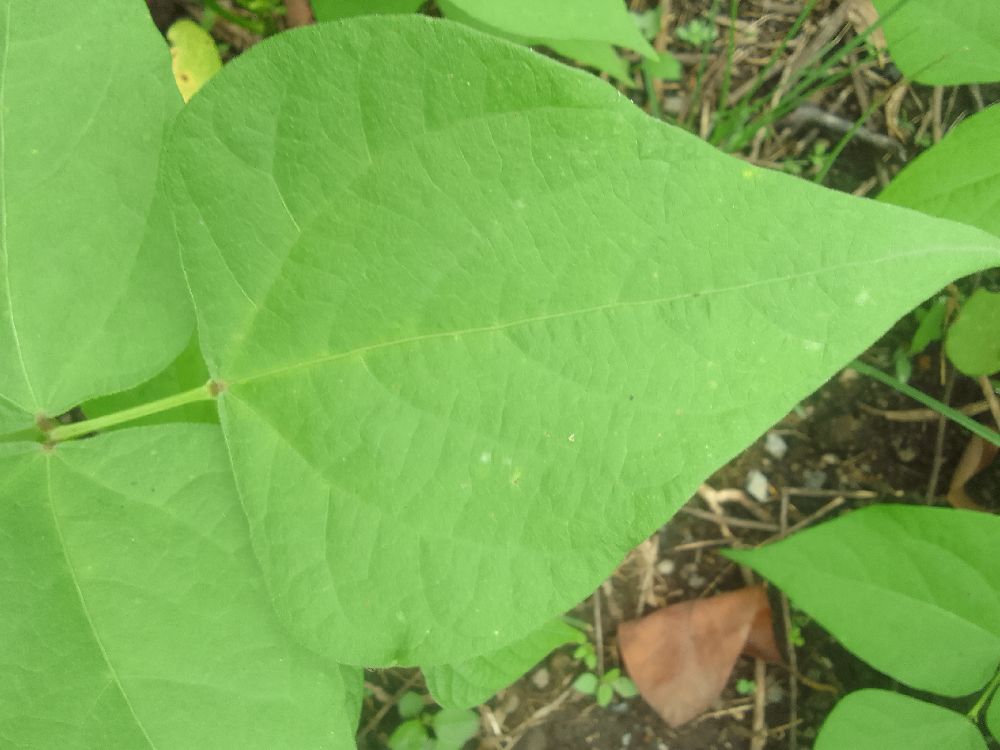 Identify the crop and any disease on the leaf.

common bean, healthy
